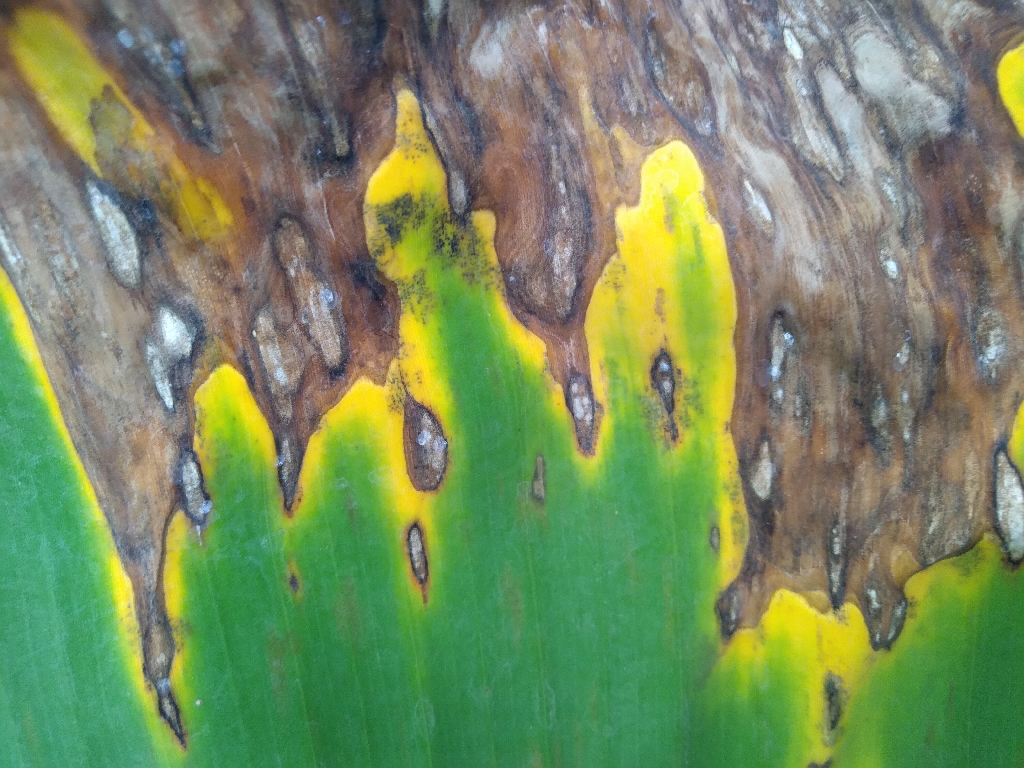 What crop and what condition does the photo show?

banana, black sigatoka
